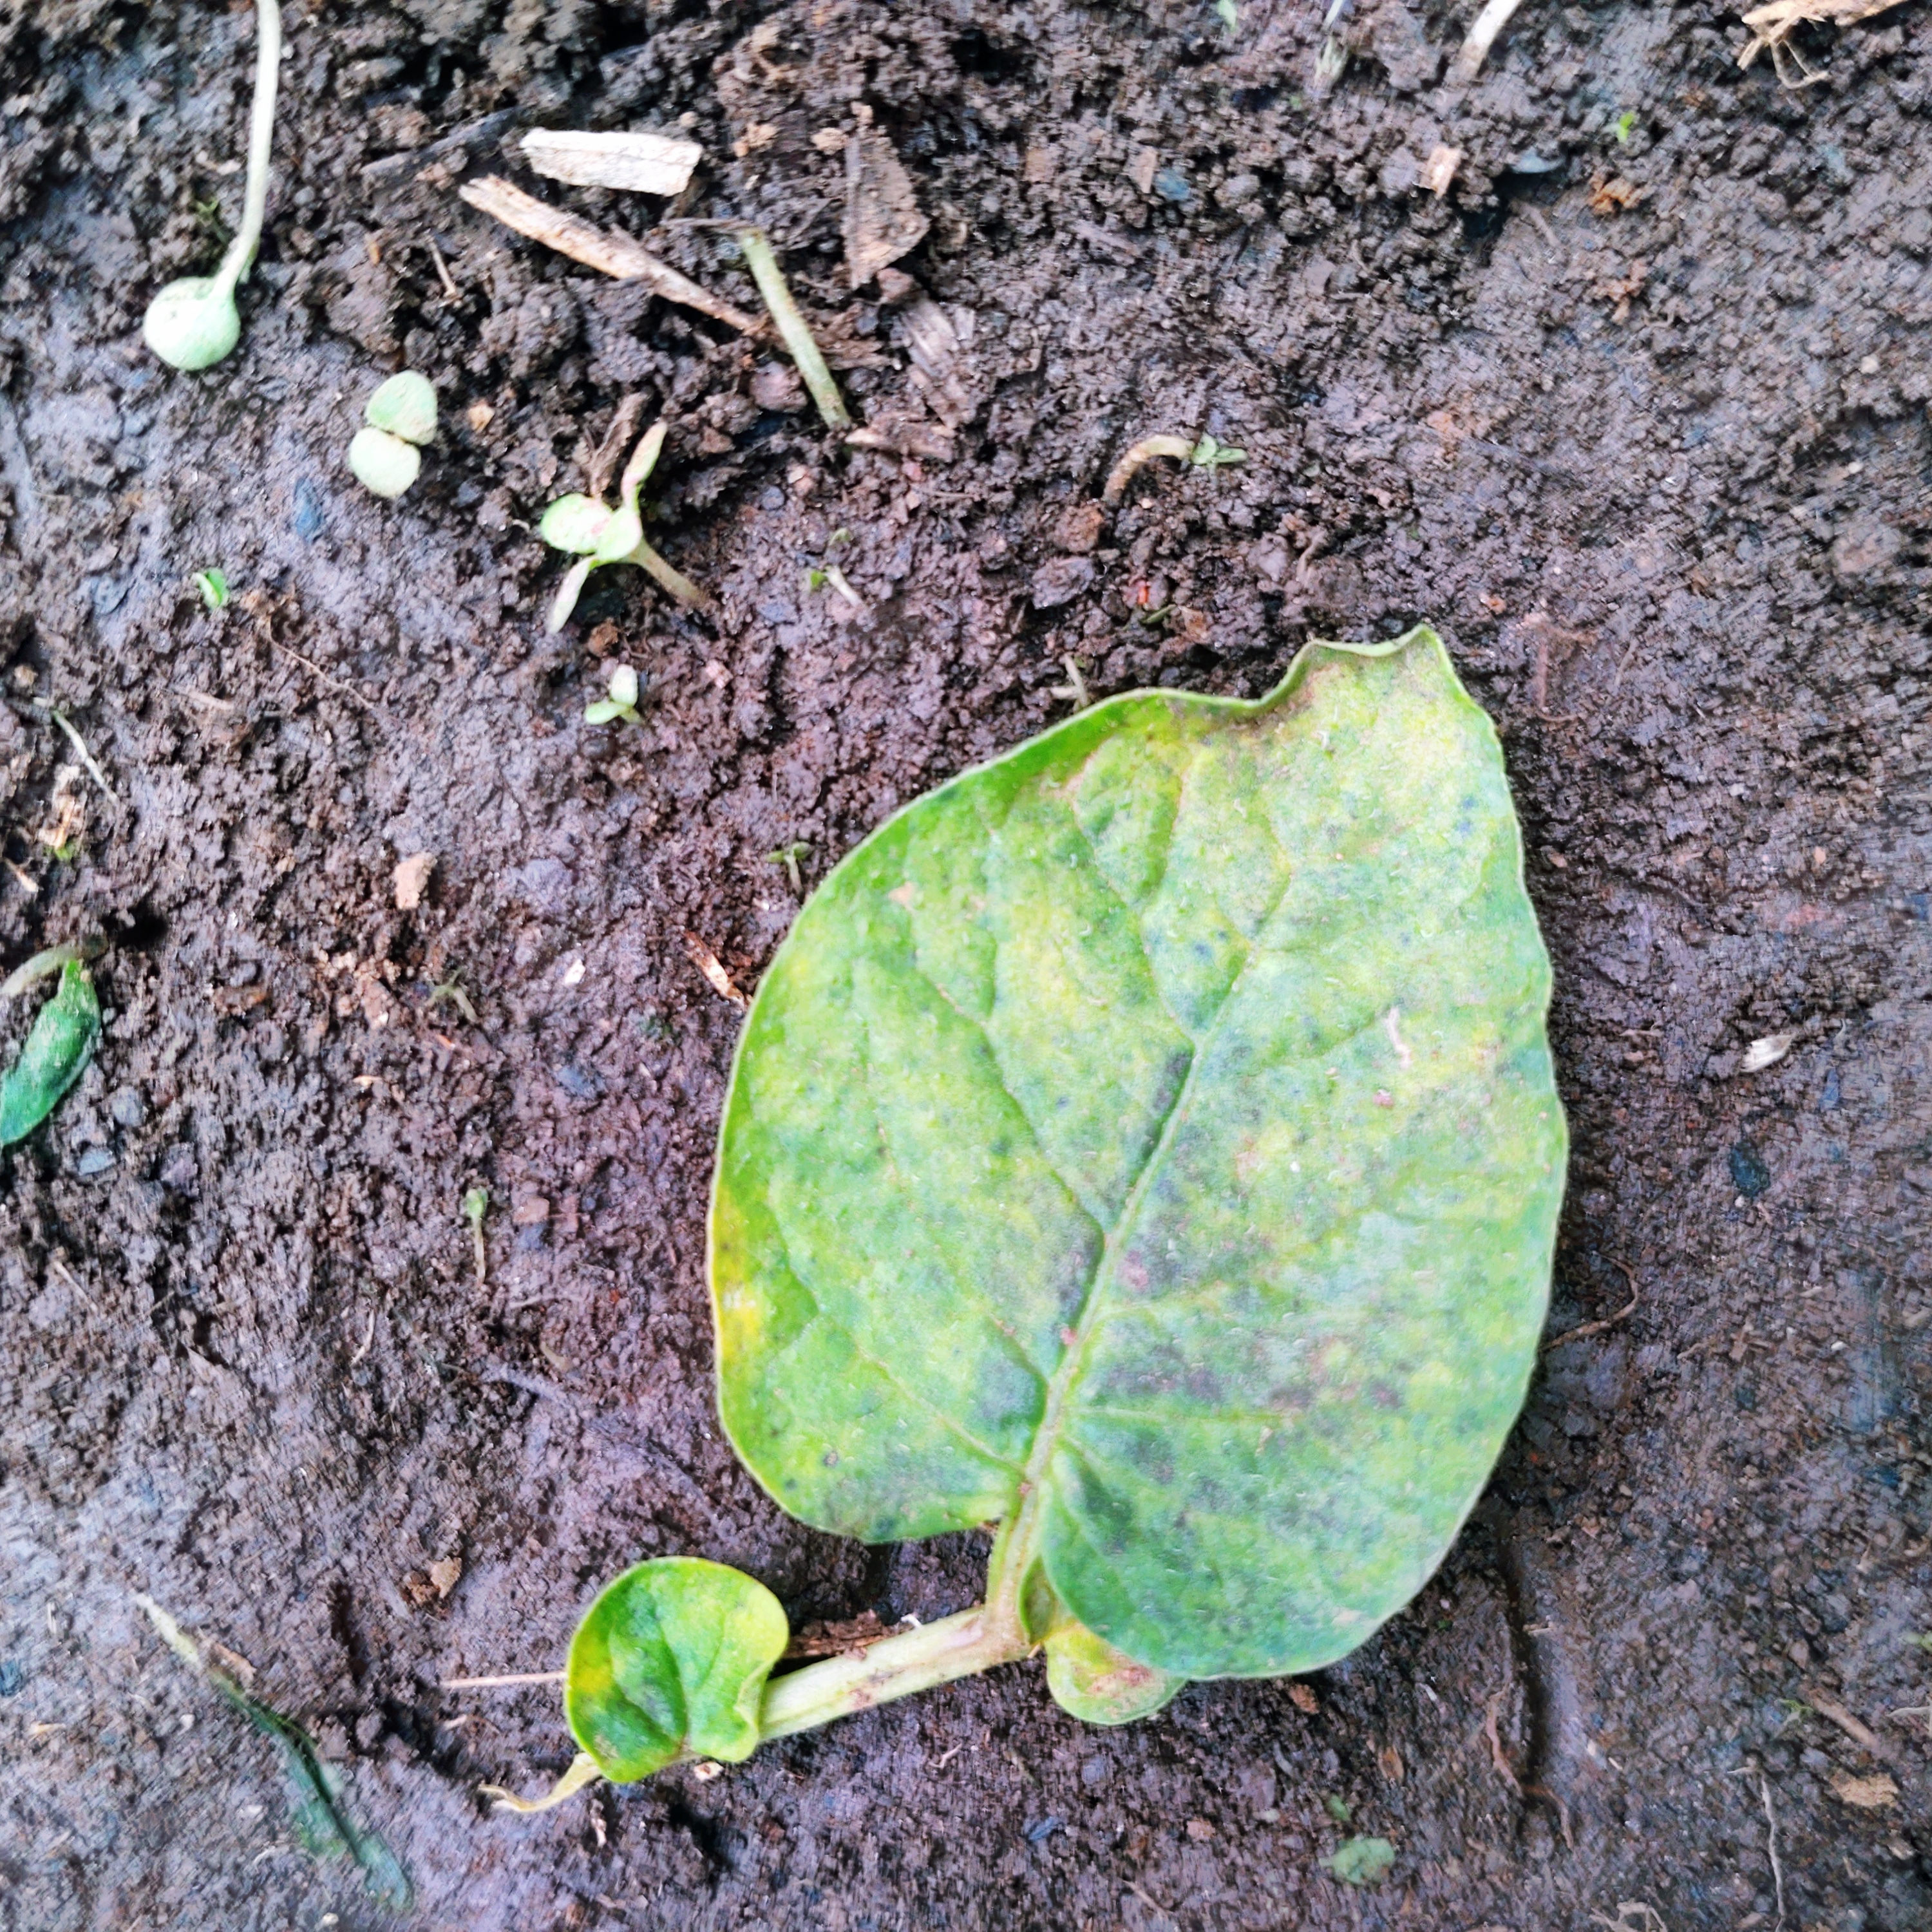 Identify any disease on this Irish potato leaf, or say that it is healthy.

late blight
